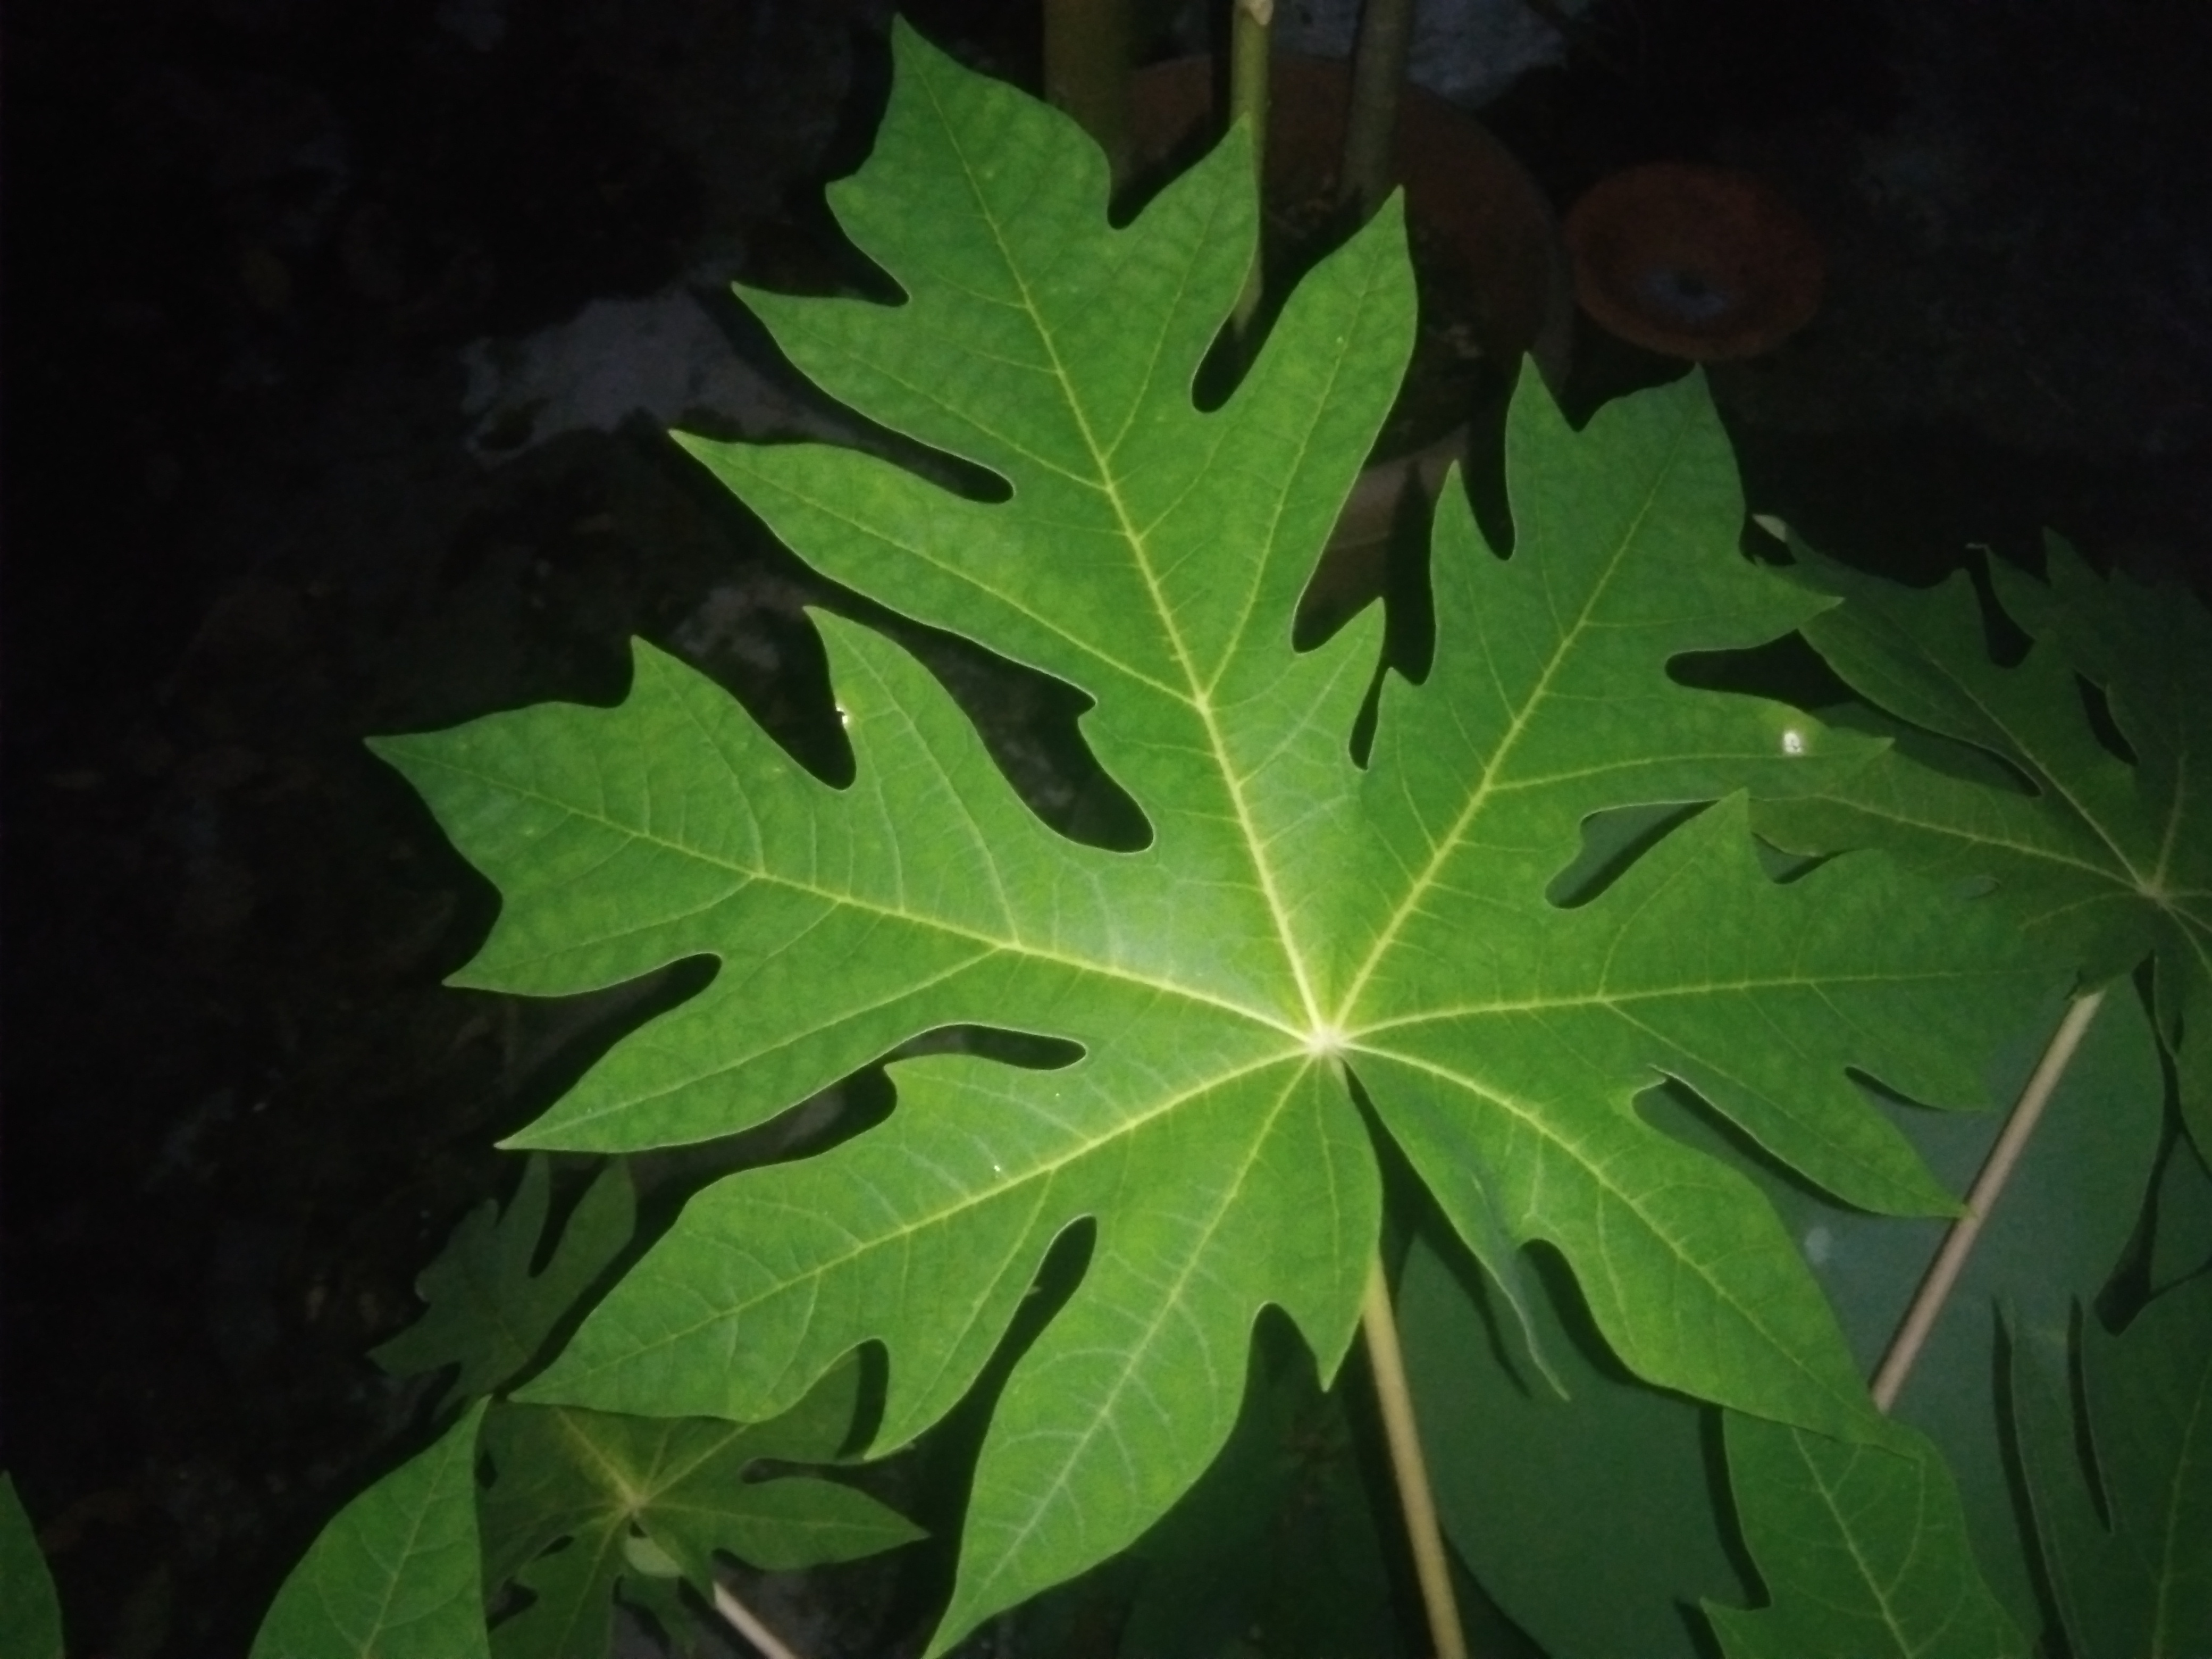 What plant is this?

papaya
